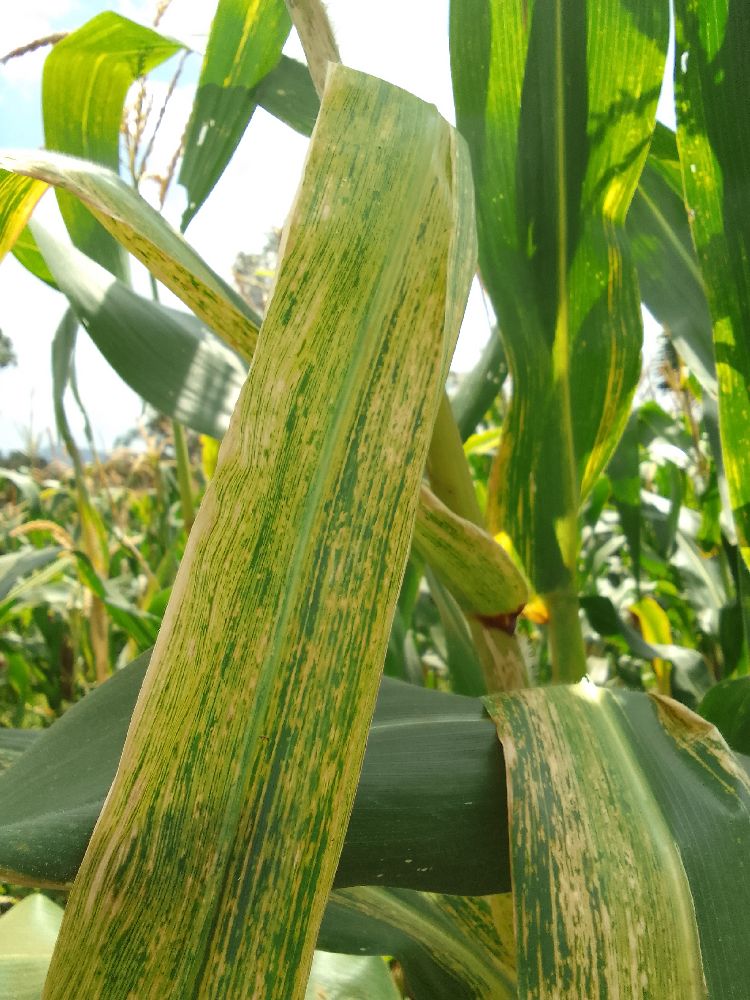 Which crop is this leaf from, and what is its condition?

maize, maize lethal necrosis
